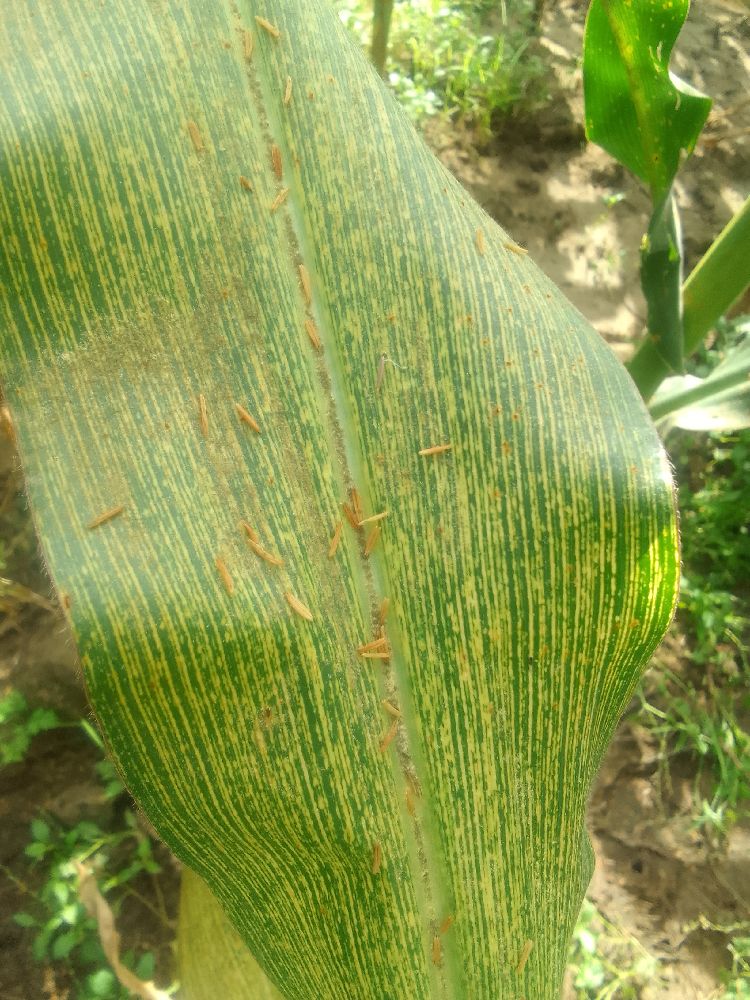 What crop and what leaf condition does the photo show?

maize, maize streak virus
